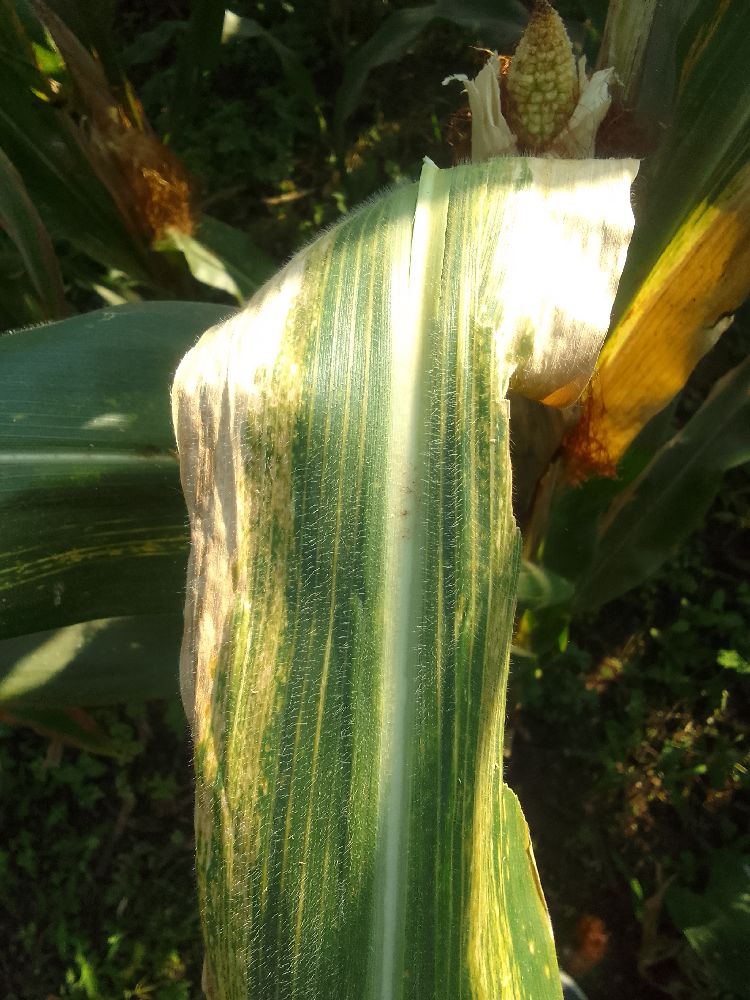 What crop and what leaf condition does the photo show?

maize, maize lethal necrosis
